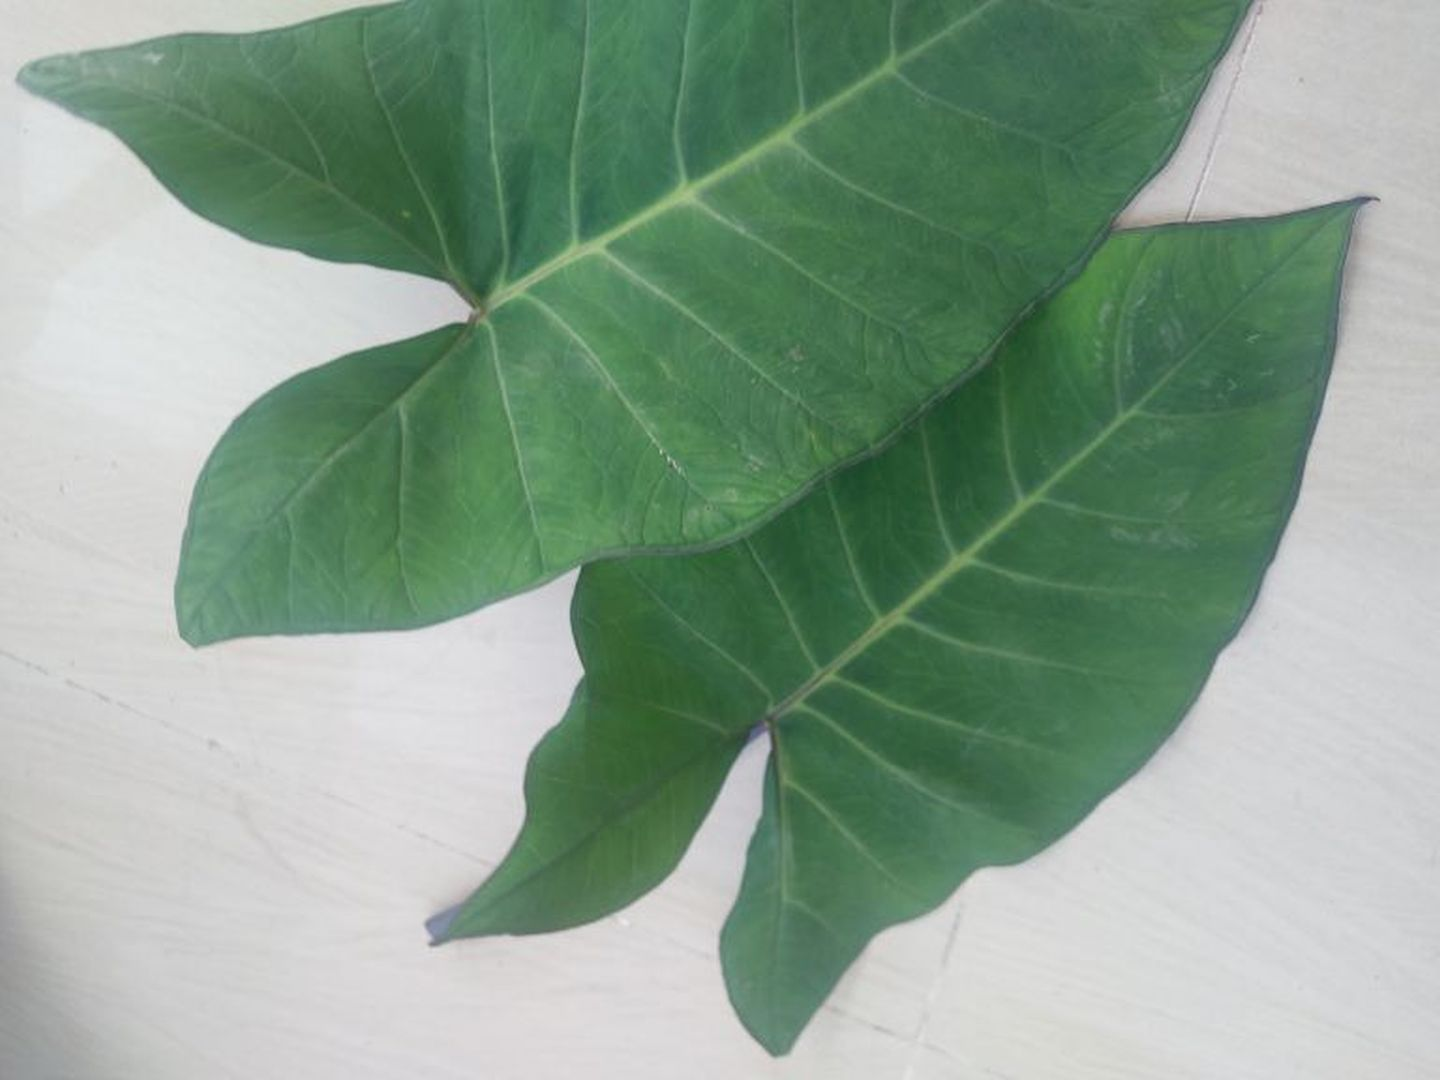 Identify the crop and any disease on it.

taro, healthy
